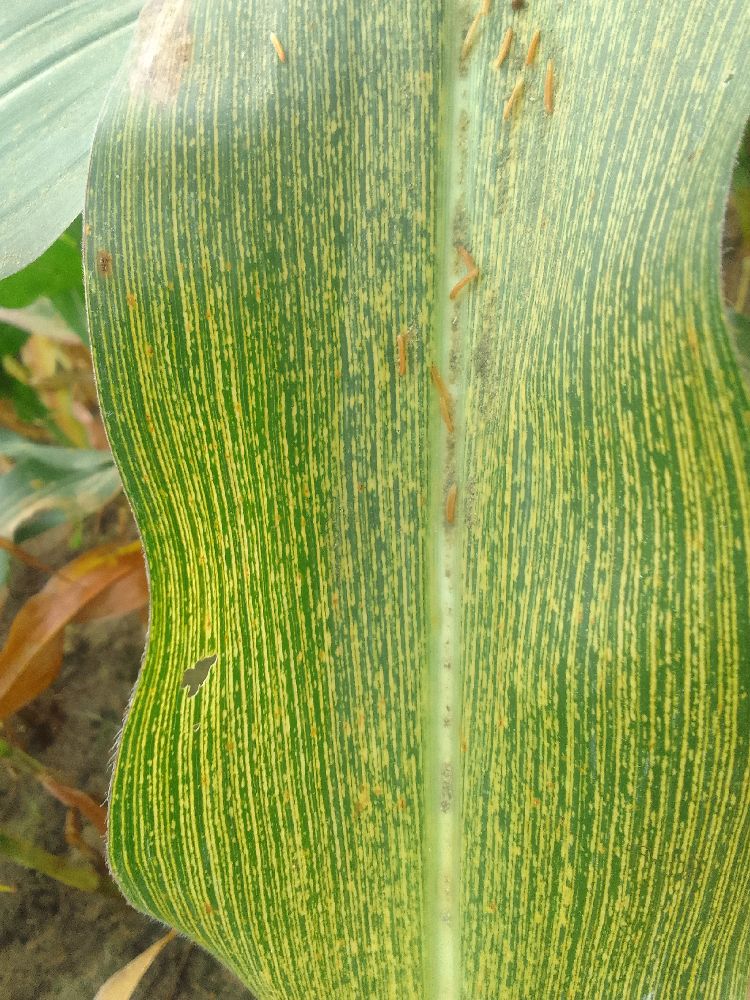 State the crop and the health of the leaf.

maize, maize streak virus
